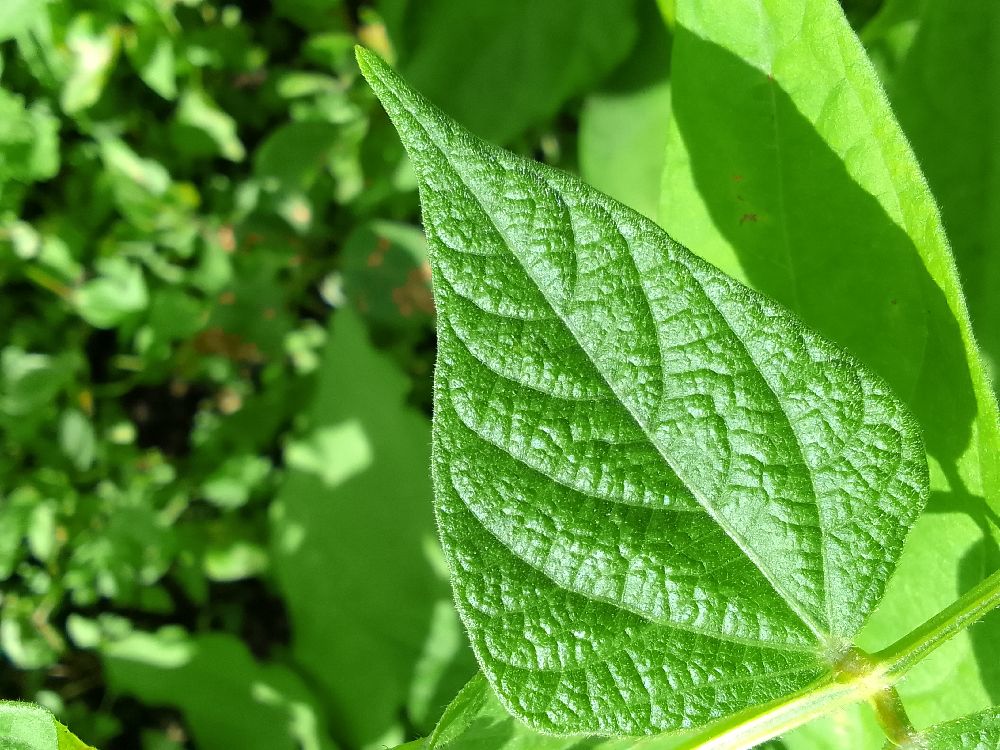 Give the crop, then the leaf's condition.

common bean, healthy
